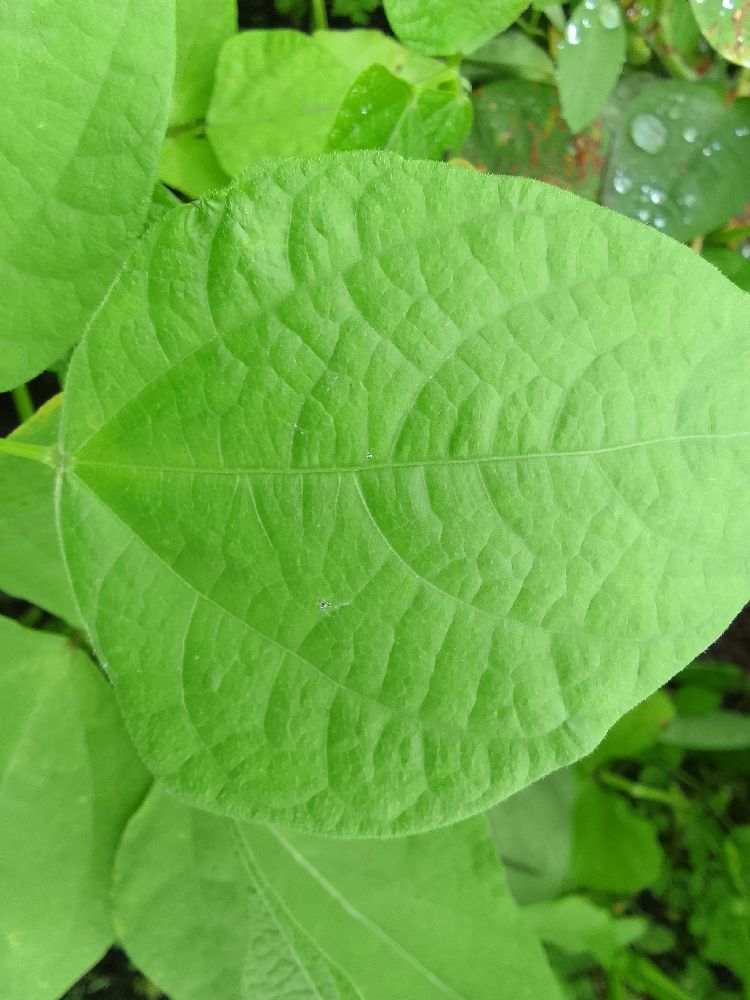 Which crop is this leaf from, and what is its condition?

common bean, healthy
